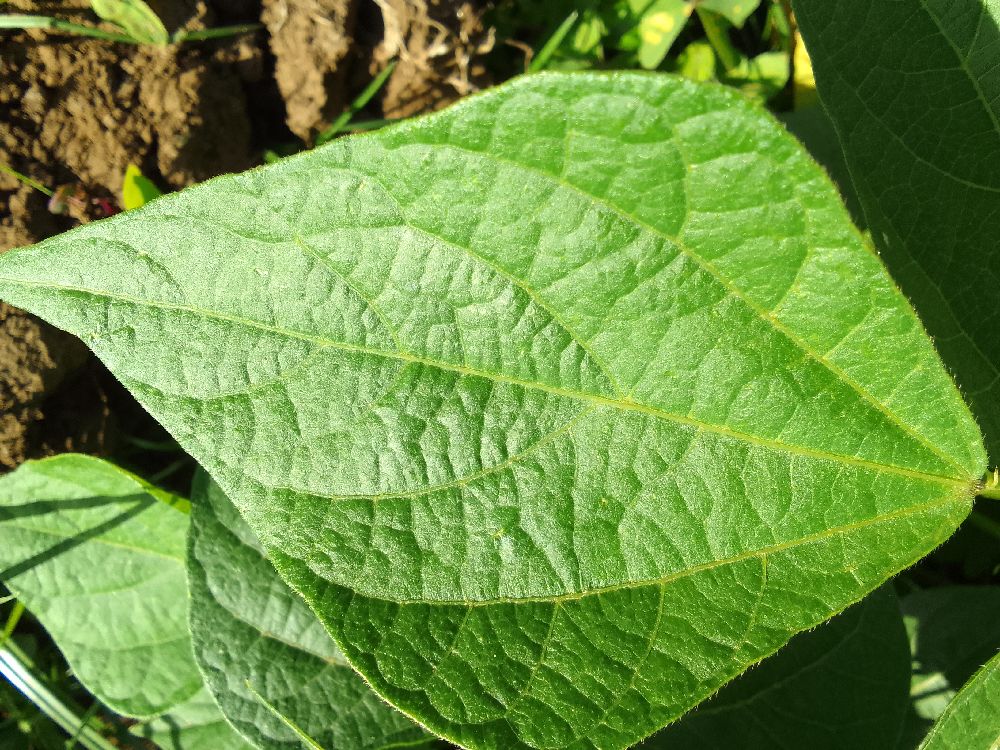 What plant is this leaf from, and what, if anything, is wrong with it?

common bean, healthy
